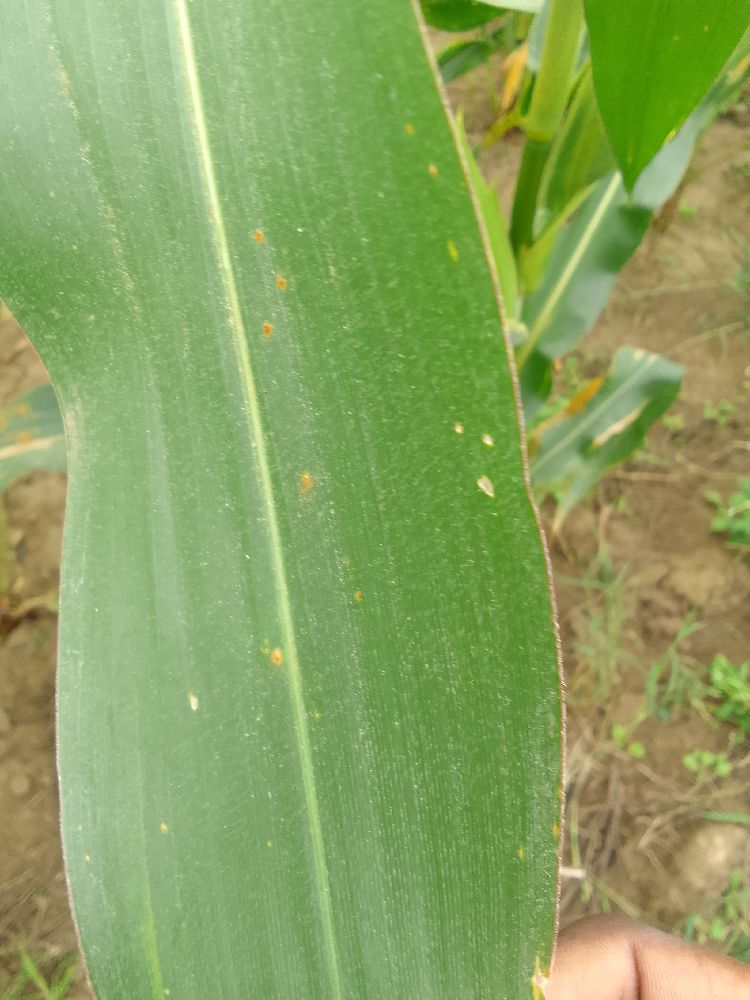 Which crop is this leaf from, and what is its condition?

maize, healthy
